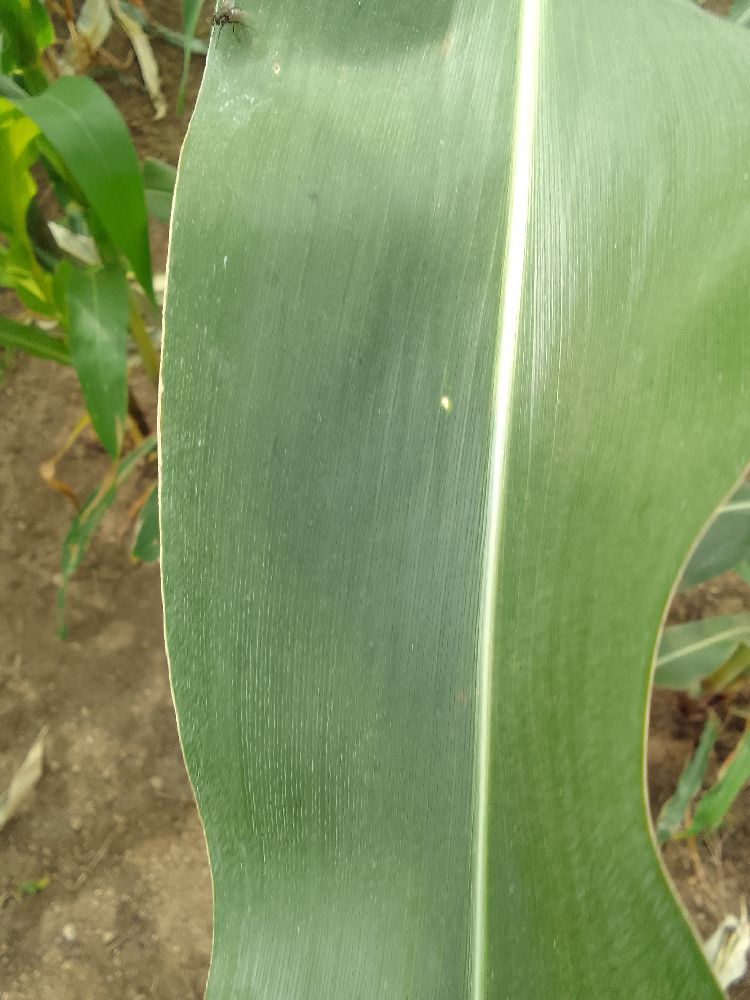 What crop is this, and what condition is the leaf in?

maize, healthy
